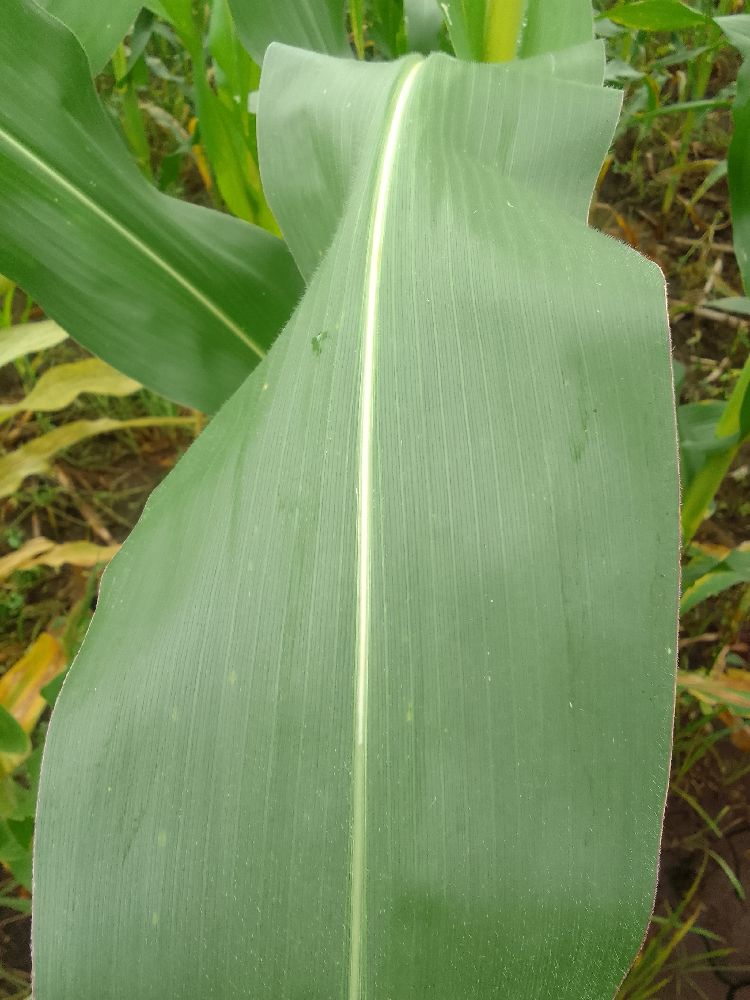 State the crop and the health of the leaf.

maize, healthy
